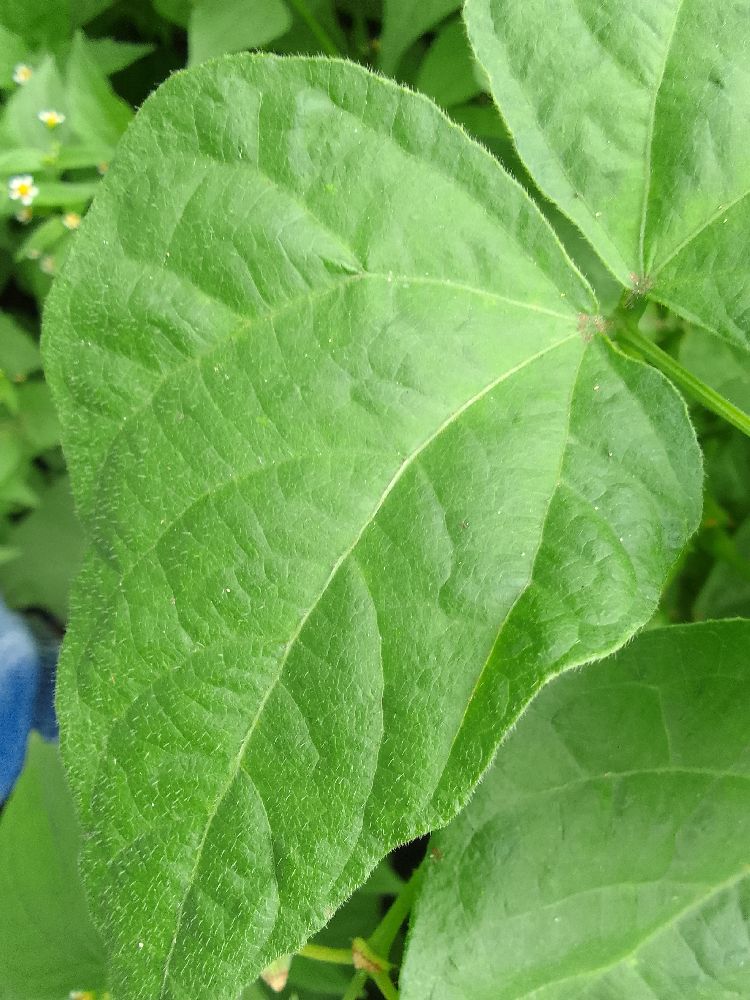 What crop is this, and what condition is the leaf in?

common bean, healthy
